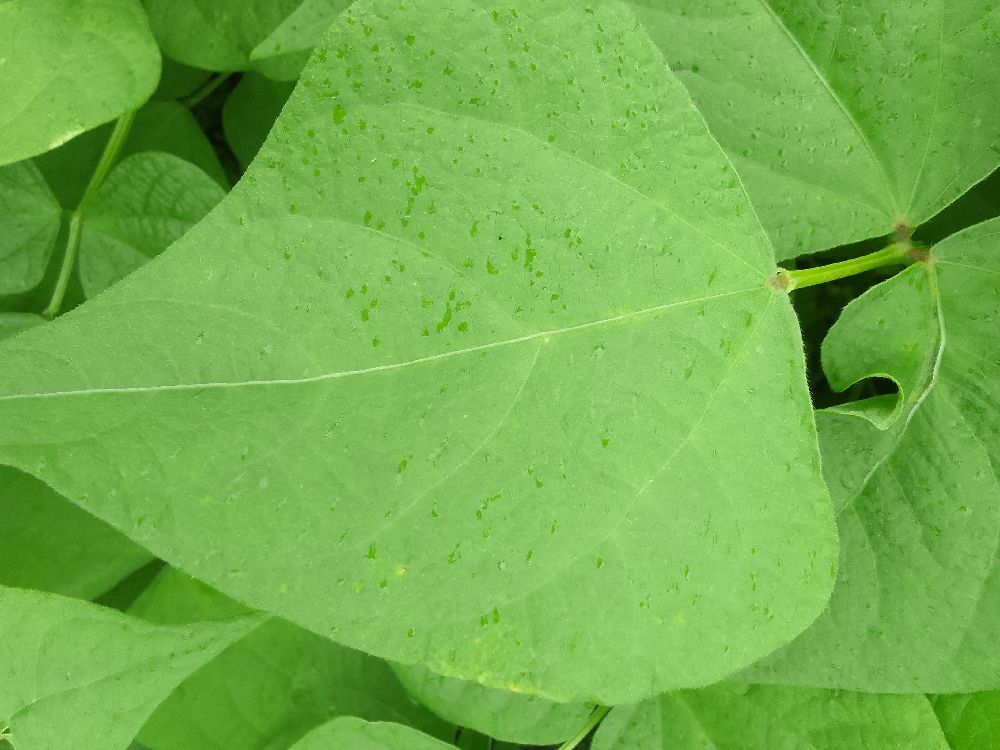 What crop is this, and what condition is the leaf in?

common bean, healthy
